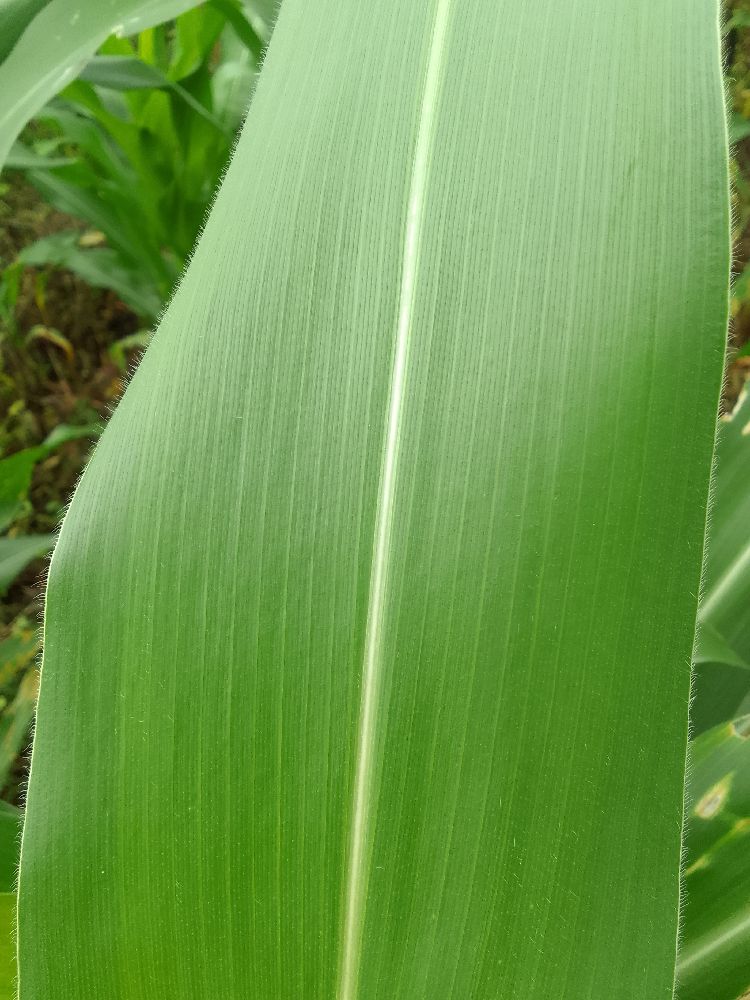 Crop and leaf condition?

maize, healthy
